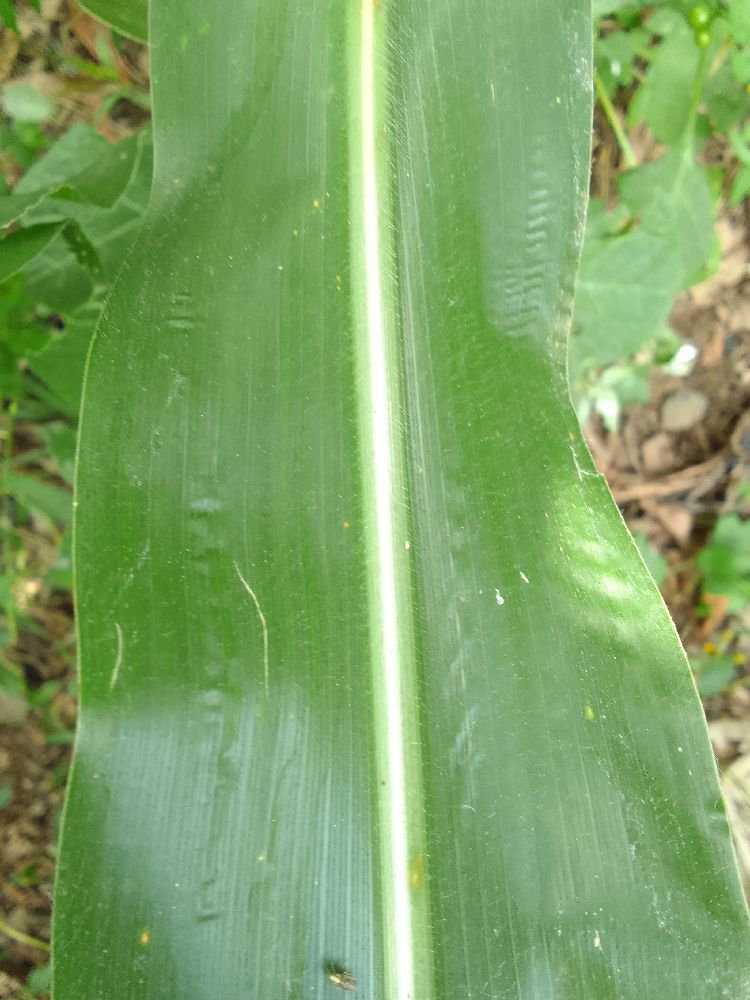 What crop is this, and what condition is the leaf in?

maize, healthy
